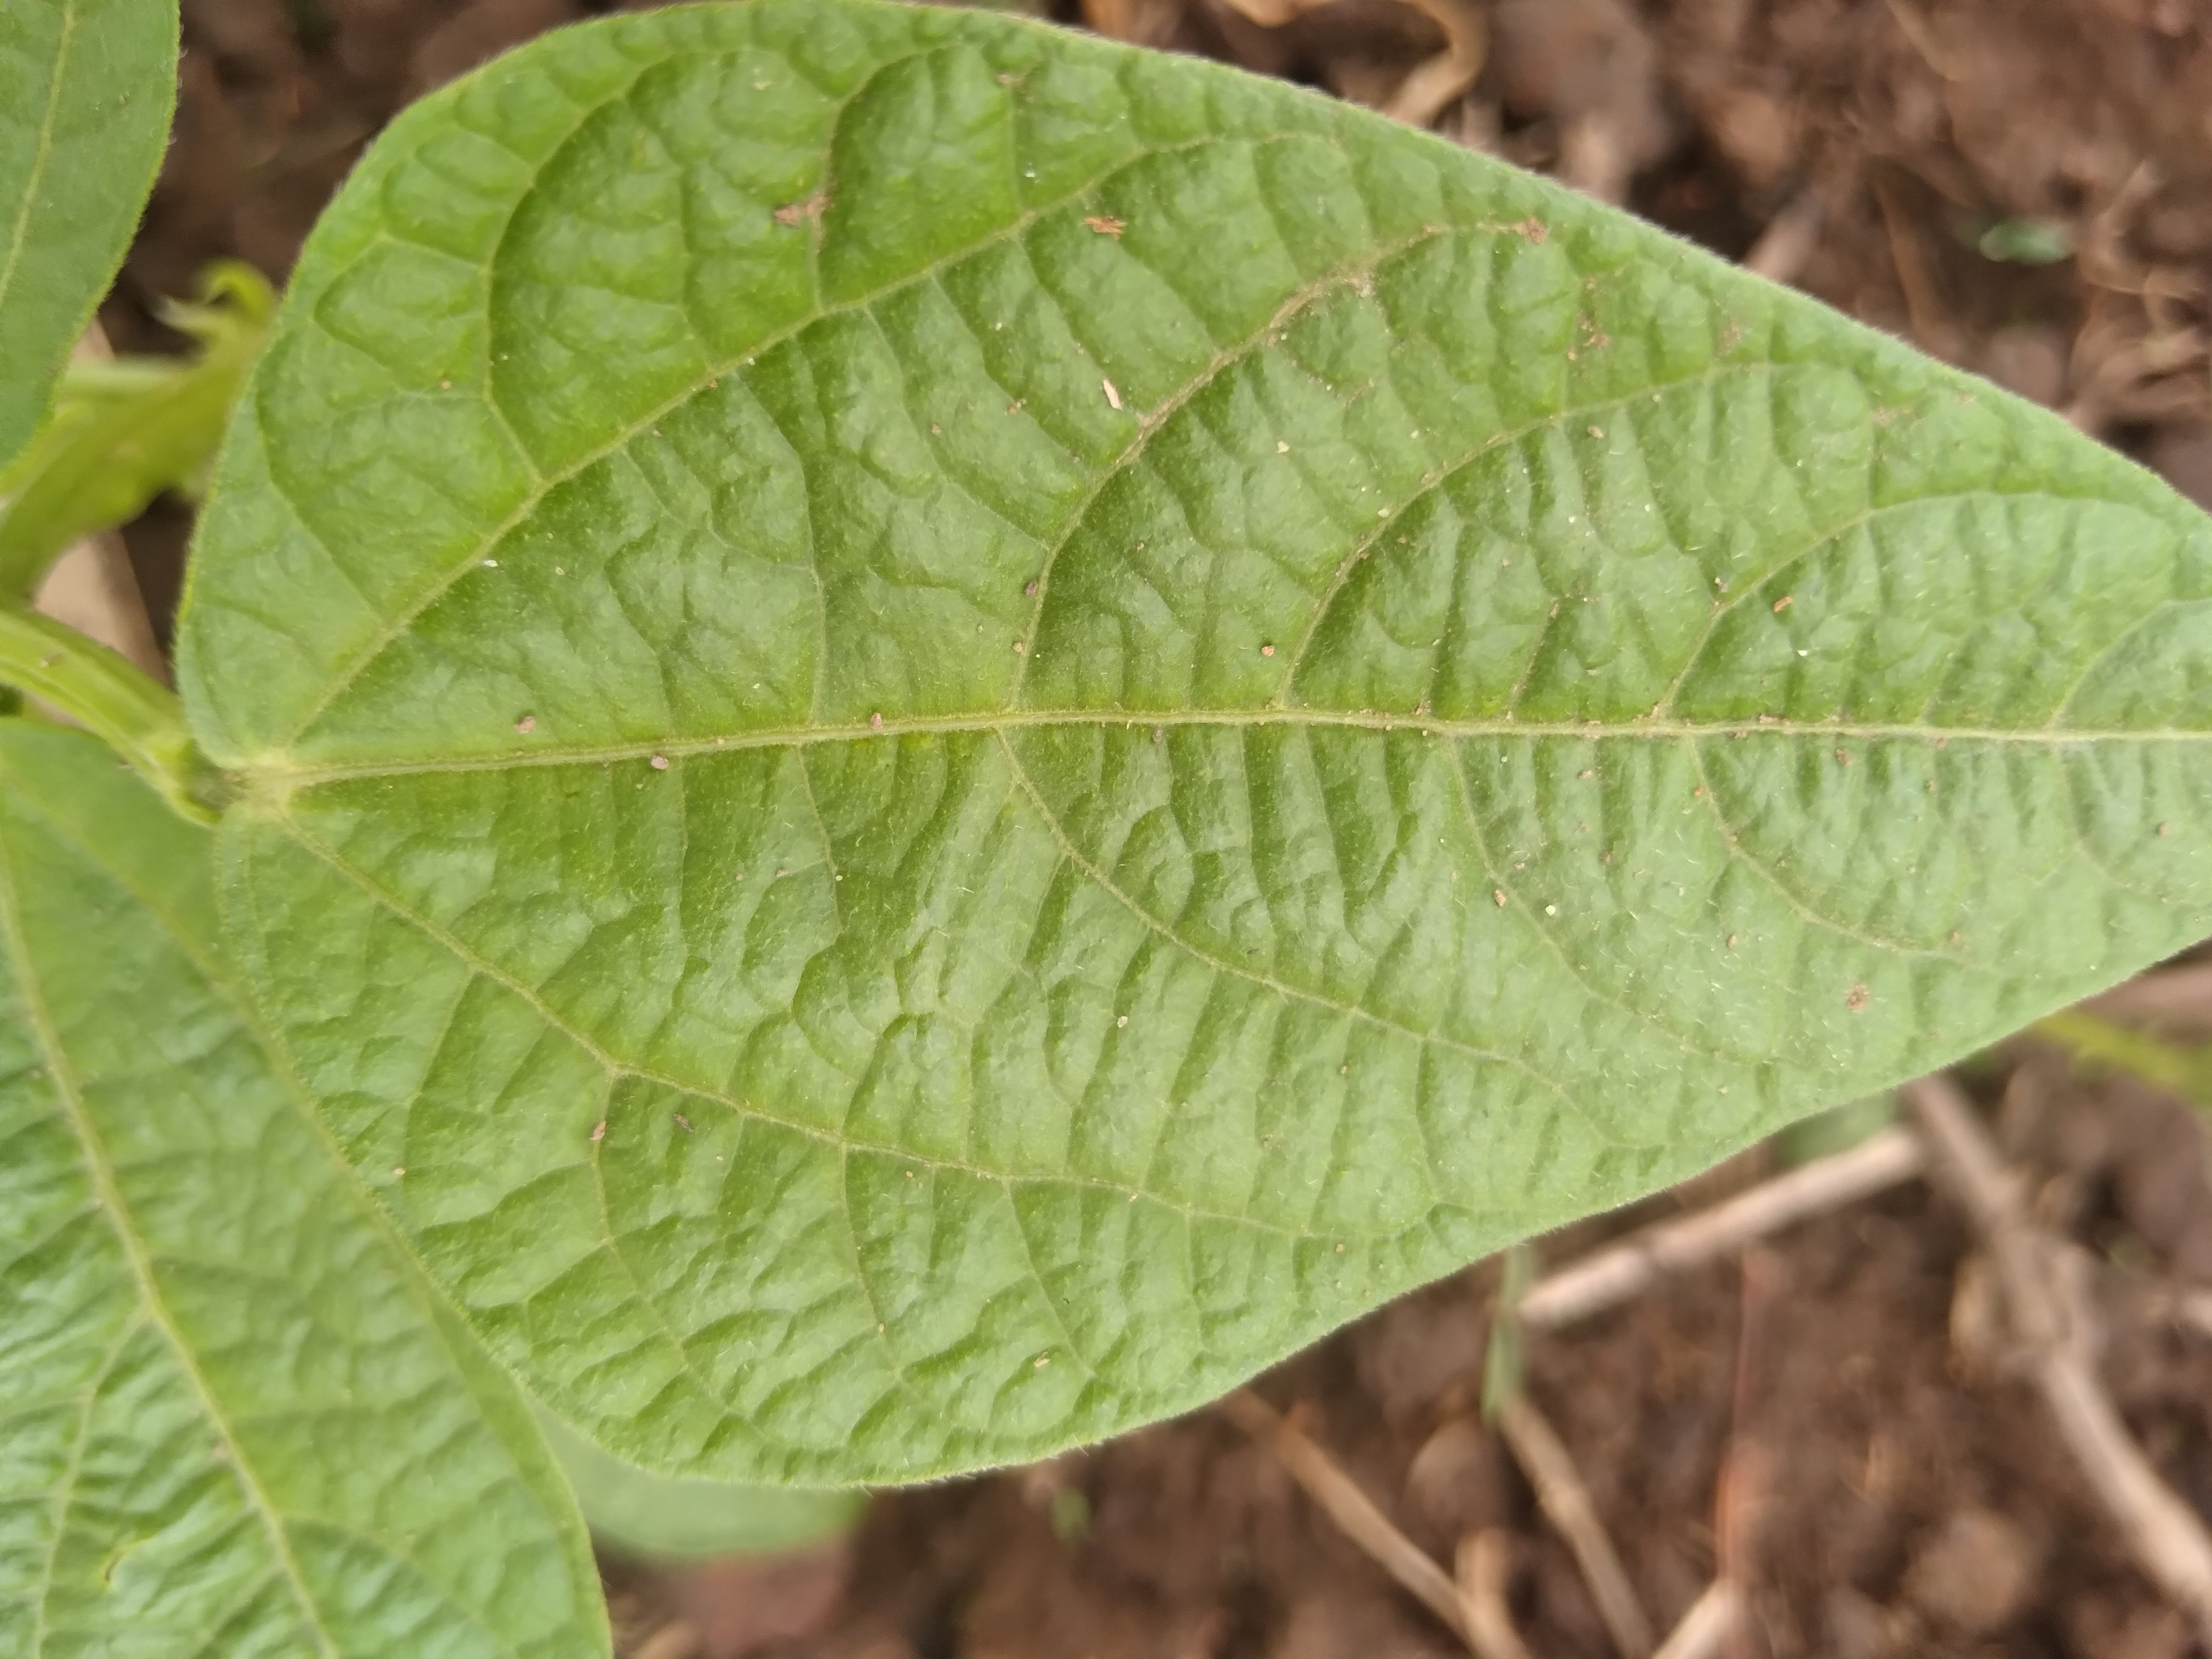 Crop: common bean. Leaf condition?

healthy
